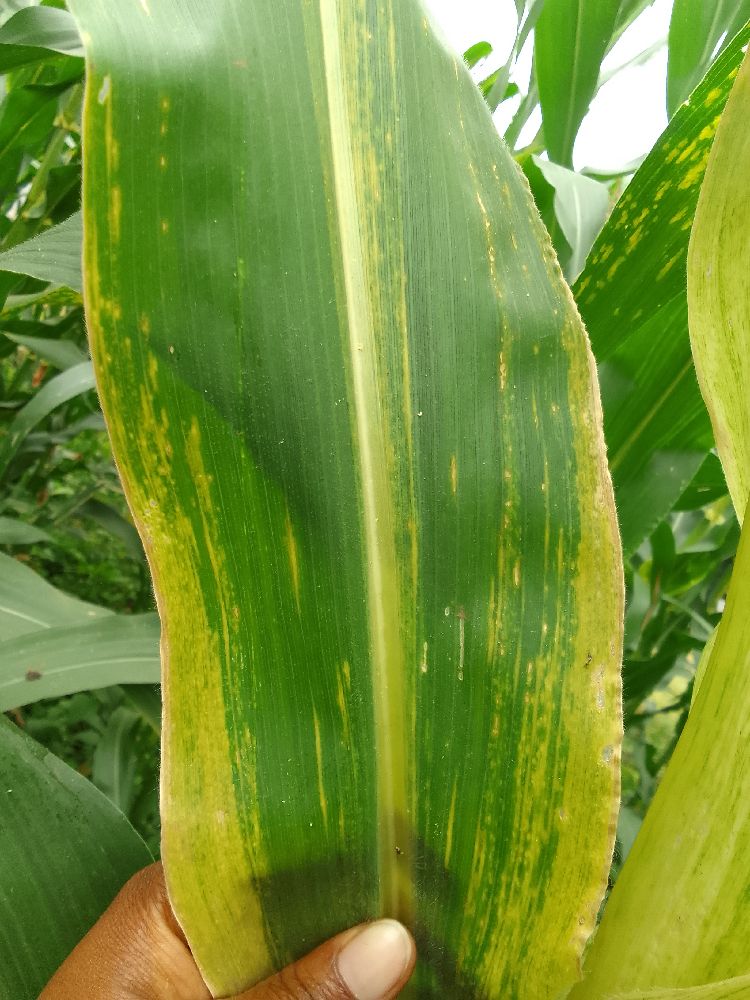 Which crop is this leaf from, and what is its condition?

maize, maize lethal necrosis
